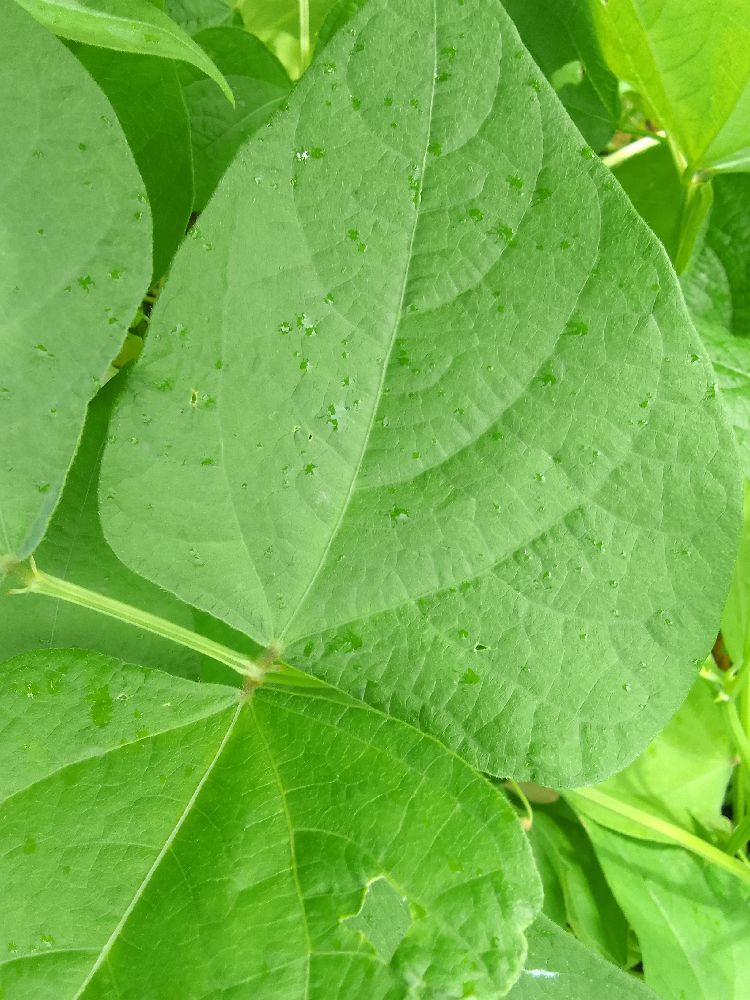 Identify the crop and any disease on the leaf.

common bean, healthy
